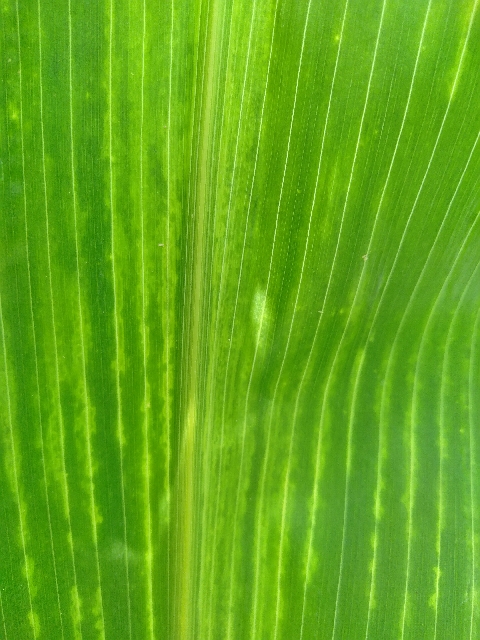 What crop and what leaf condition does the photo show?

maize, maize lethal necrosis
